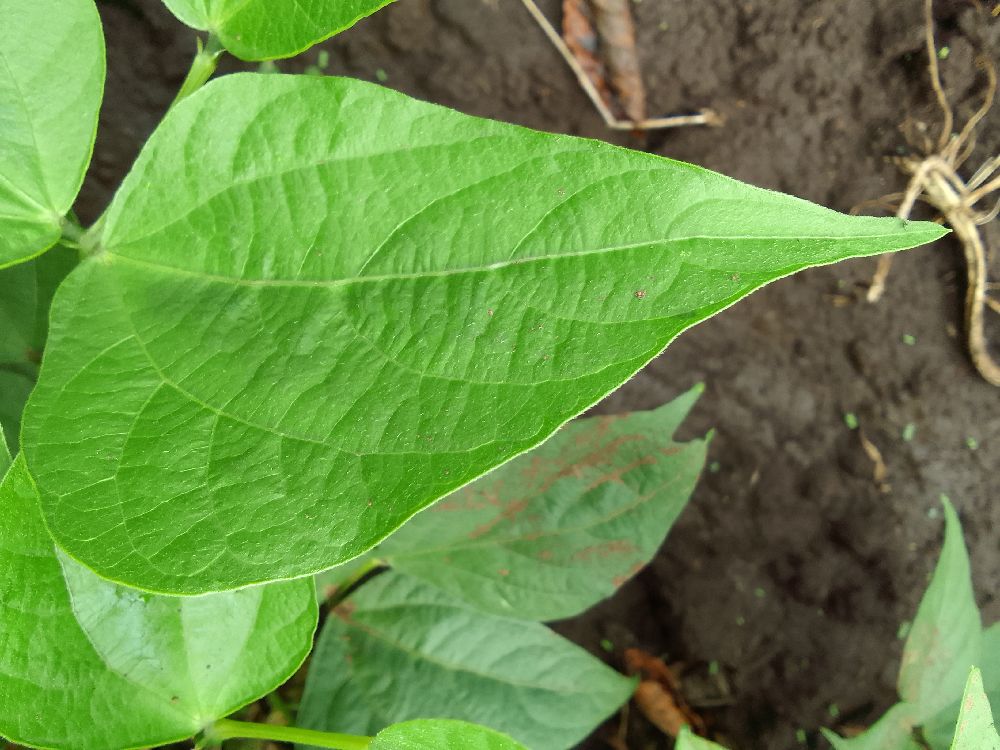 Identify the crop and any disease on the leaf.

common bean, healthy
